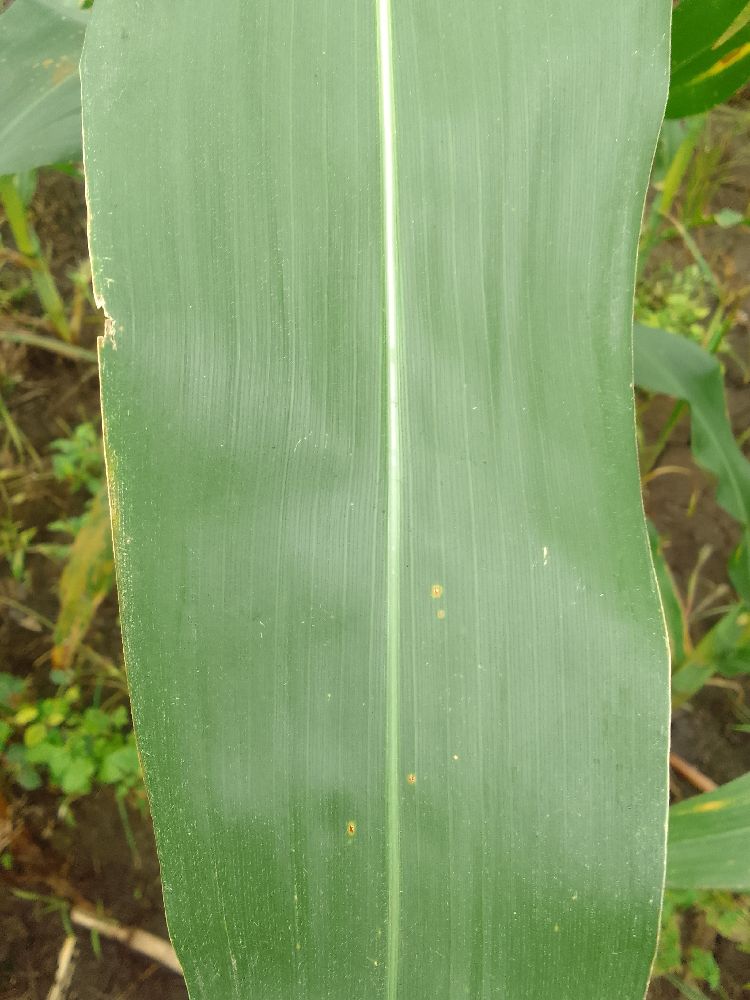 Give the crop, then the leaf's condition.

maize, healthy
